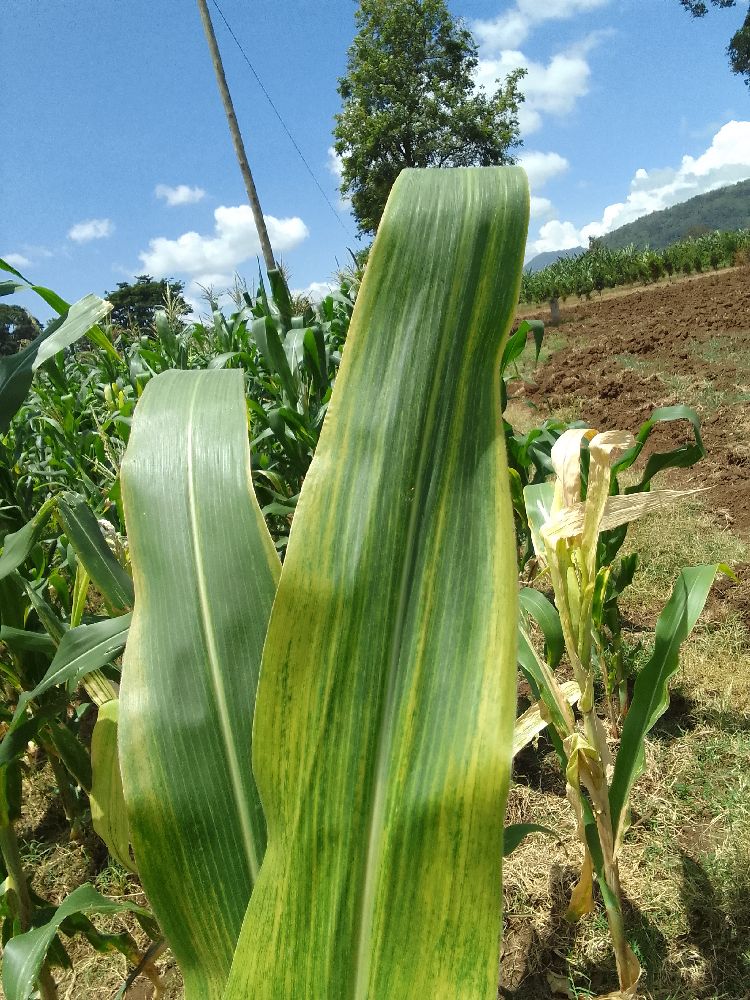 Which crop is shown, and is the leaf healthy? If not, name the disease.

maize, maize lethal necrosis
